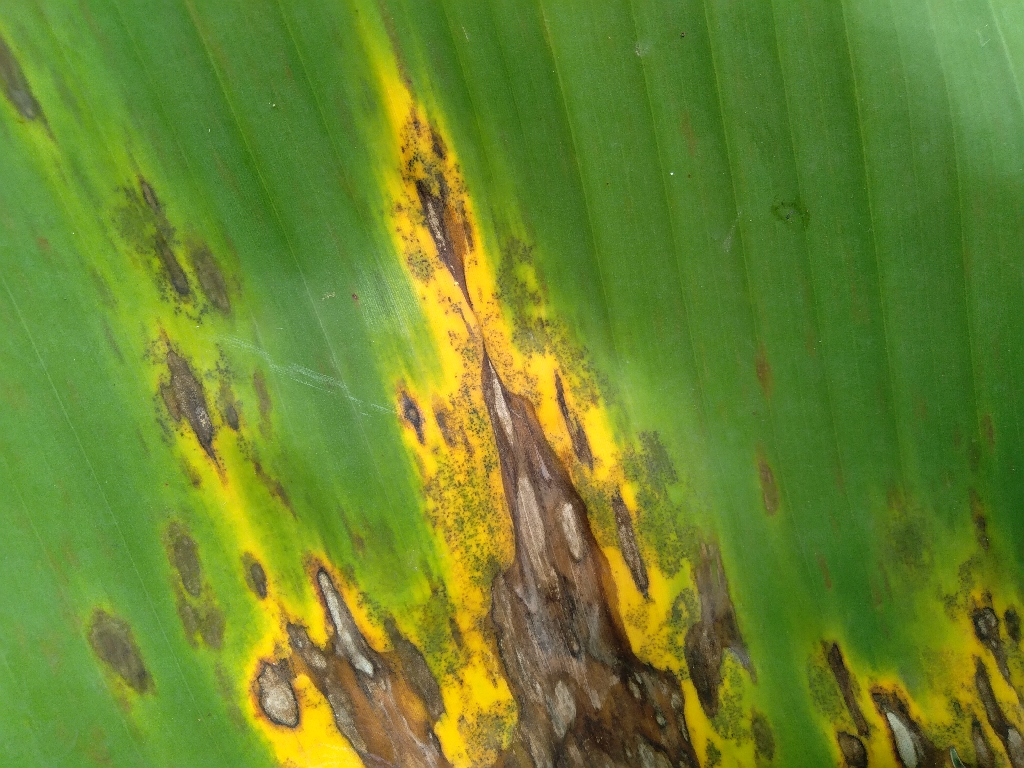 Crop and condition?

banana, black sigatoka
